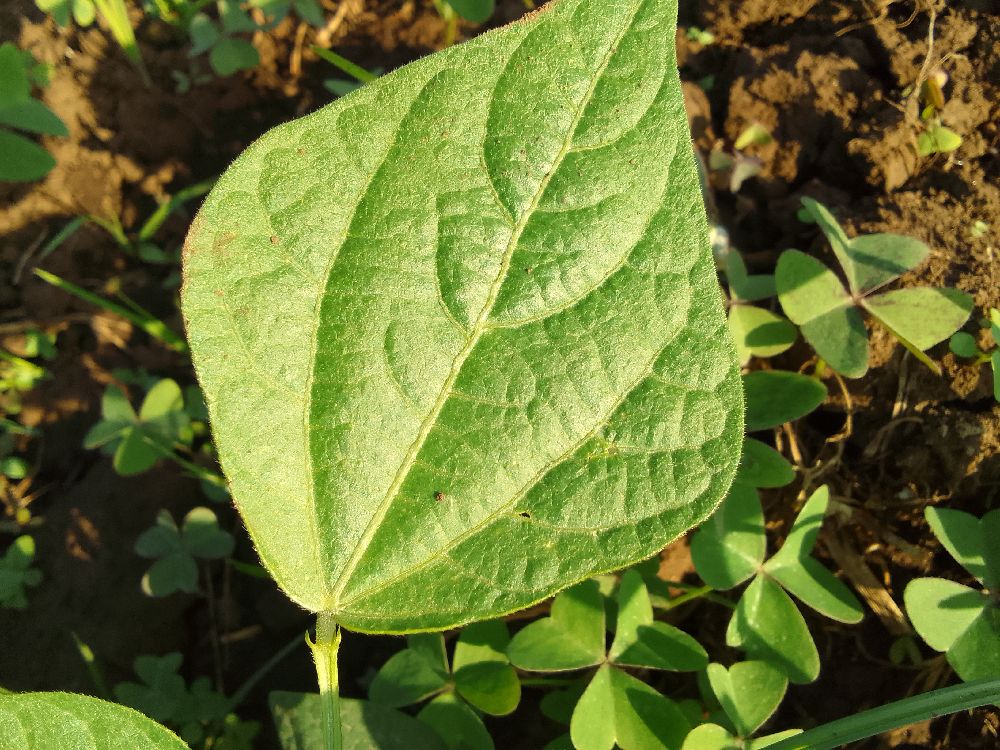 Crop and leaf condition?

common bean, healthy
